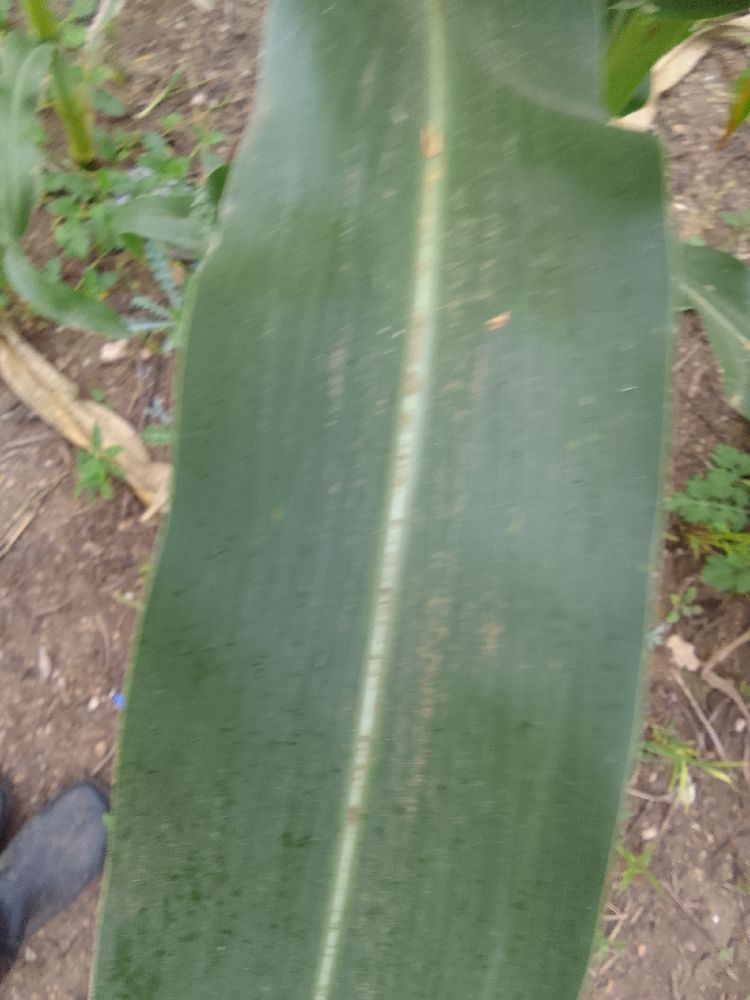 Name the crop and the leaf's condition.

maize, healthy
